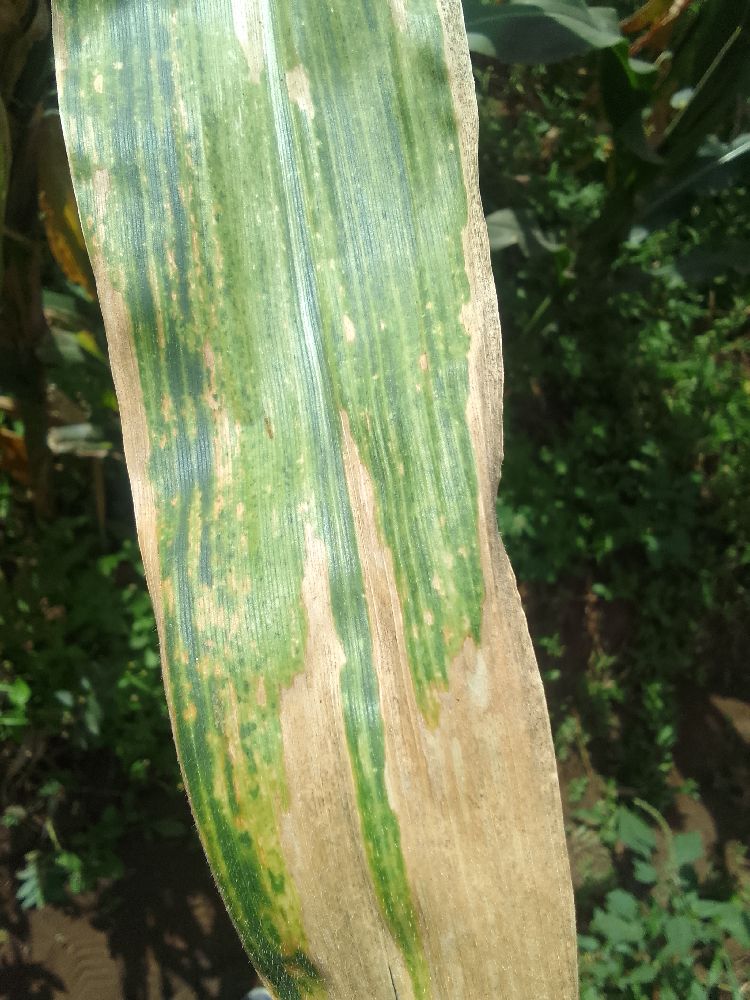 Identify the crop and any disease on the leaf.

maize, maize lethal necrosis
